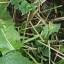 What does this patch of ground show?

structured weed
